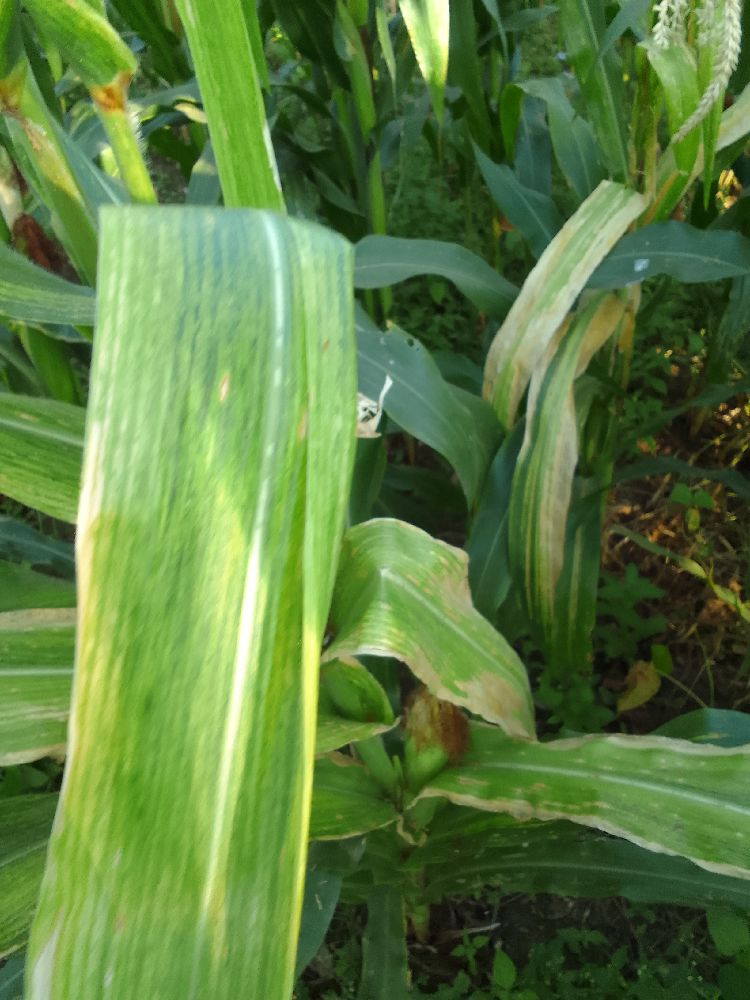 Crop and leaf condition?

maize, maize lethal necrosis
